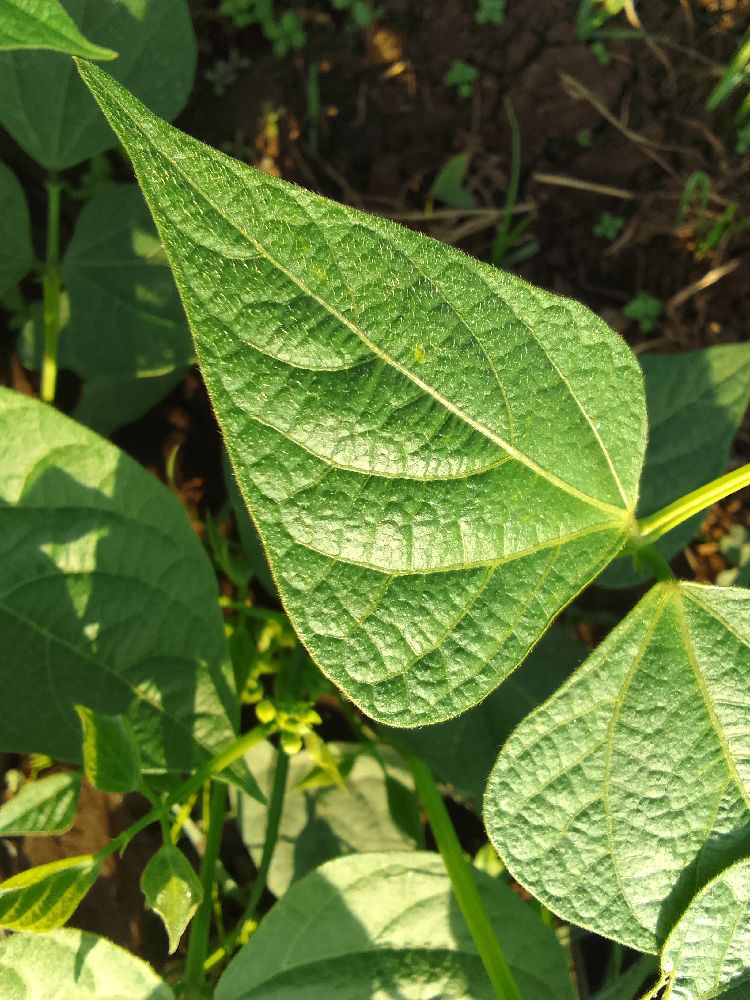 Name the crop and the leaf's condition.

common bean, healthy
